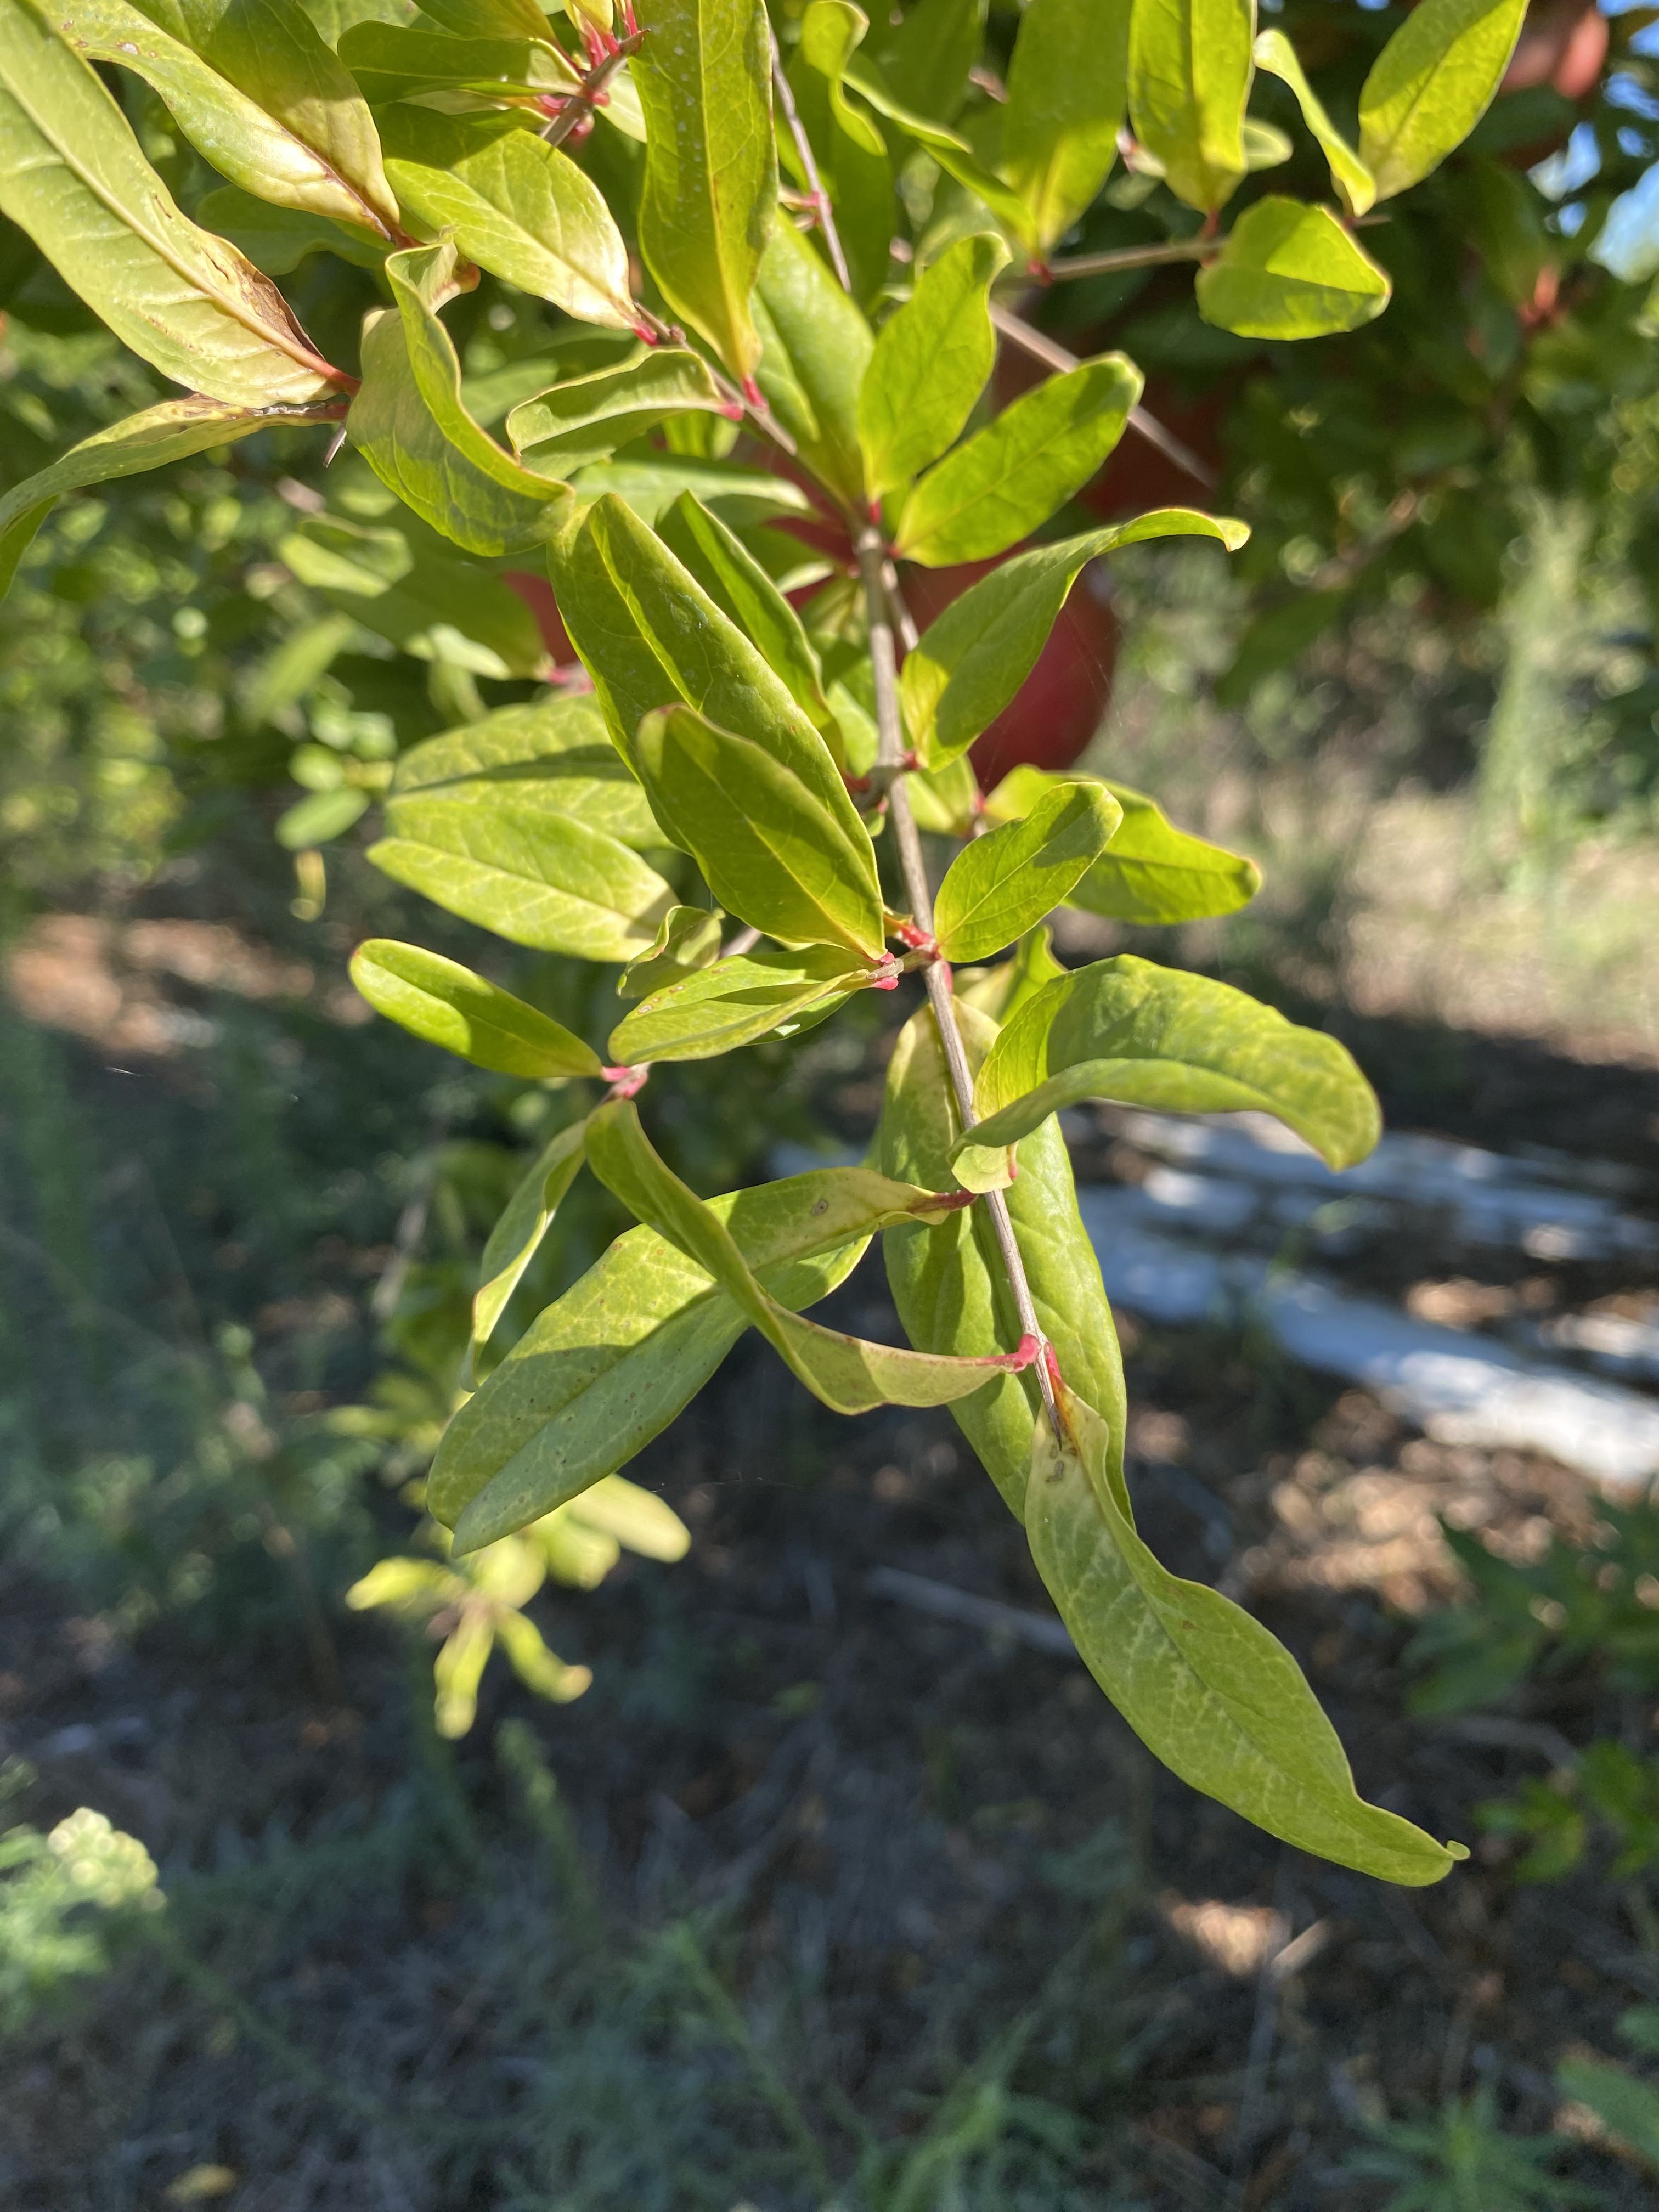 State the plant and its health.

pomegranate, healthy
